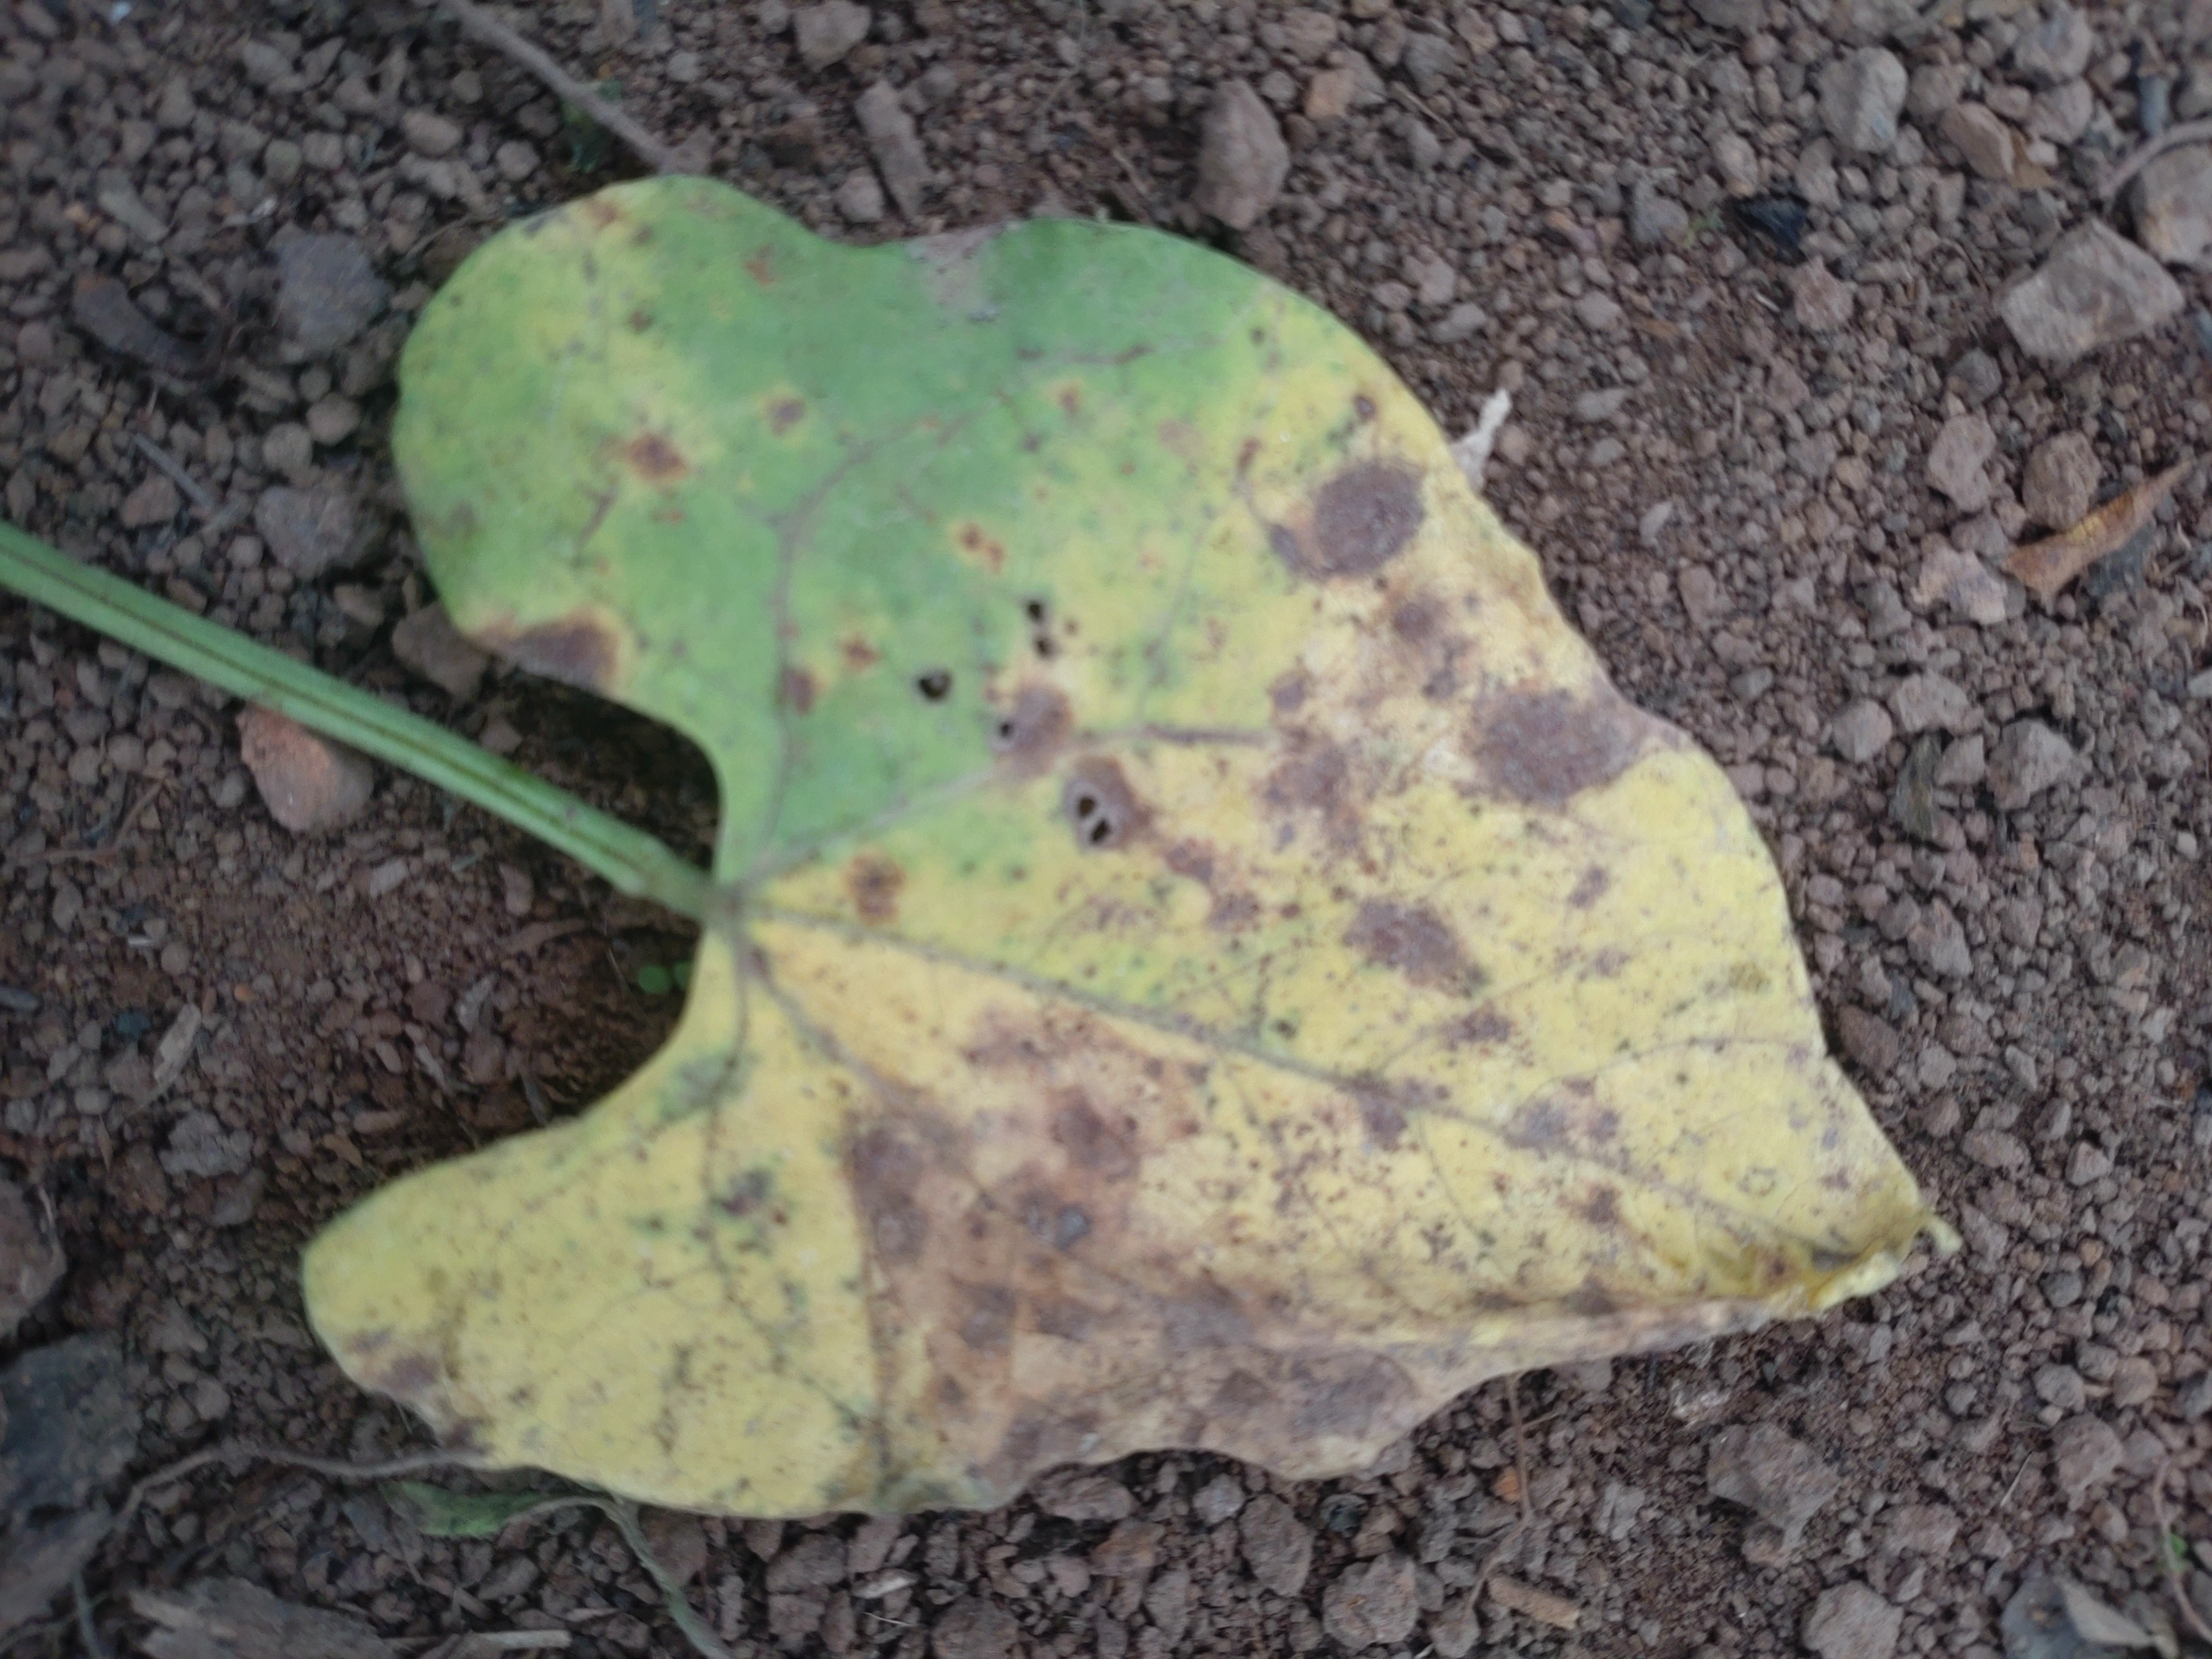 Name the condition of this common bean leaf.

anthracnose
